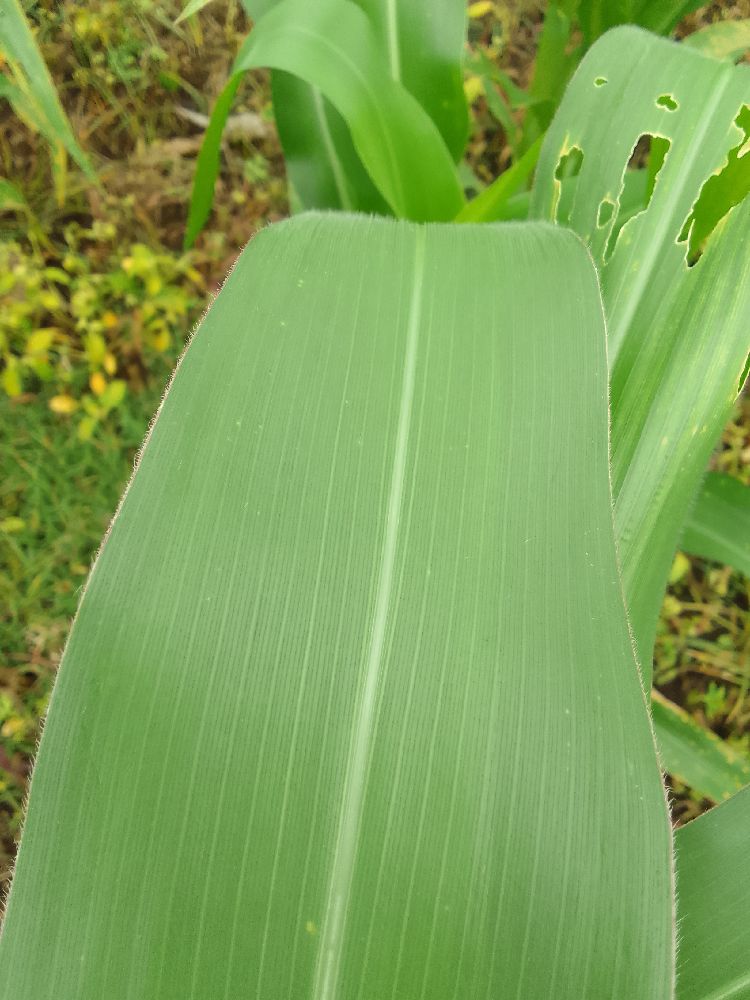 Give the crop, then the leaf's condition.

maize, healthy
